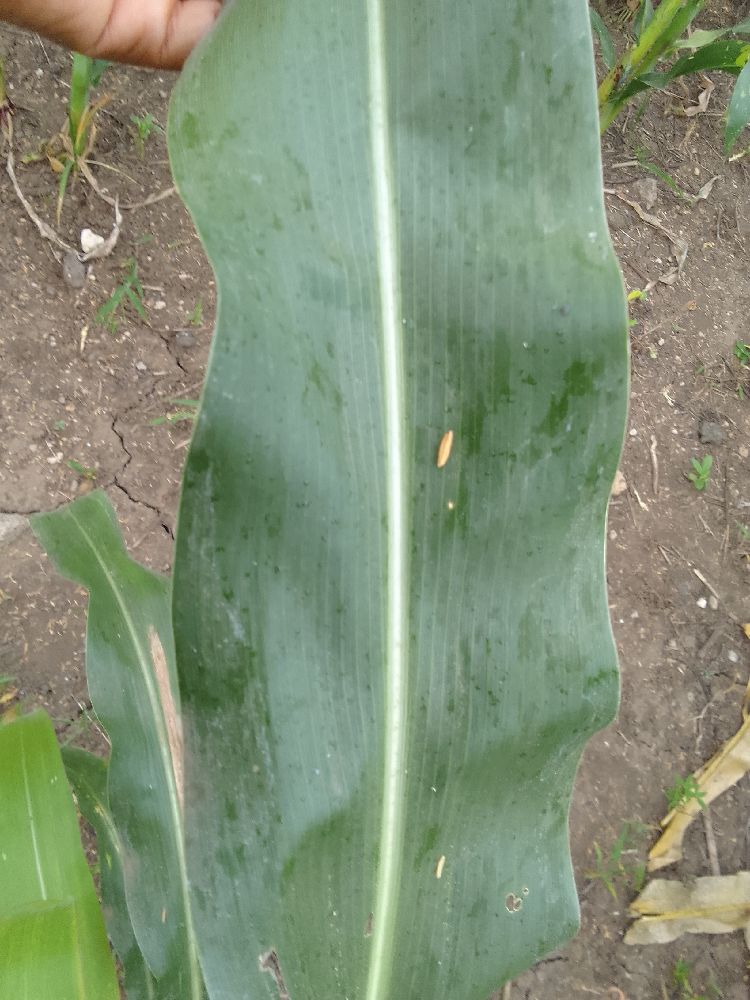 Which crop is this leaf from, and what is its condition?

maize, healthy
